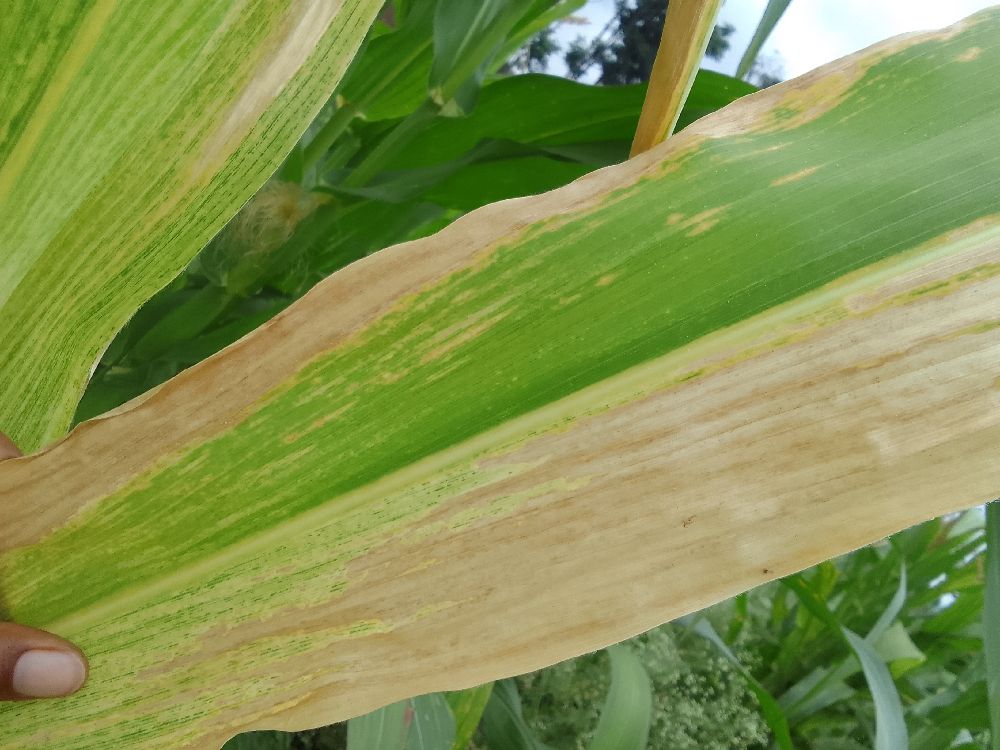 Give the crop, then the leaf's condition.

maize, maize lethal necrosis
